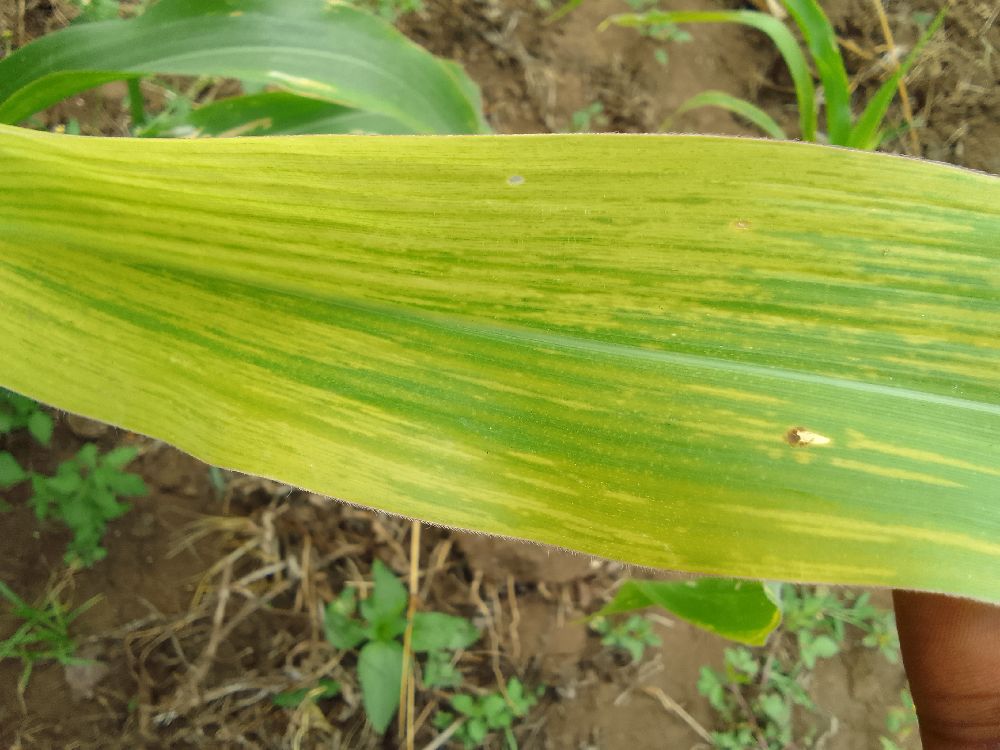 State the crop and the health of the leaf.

maize, maize lethal necrosis
